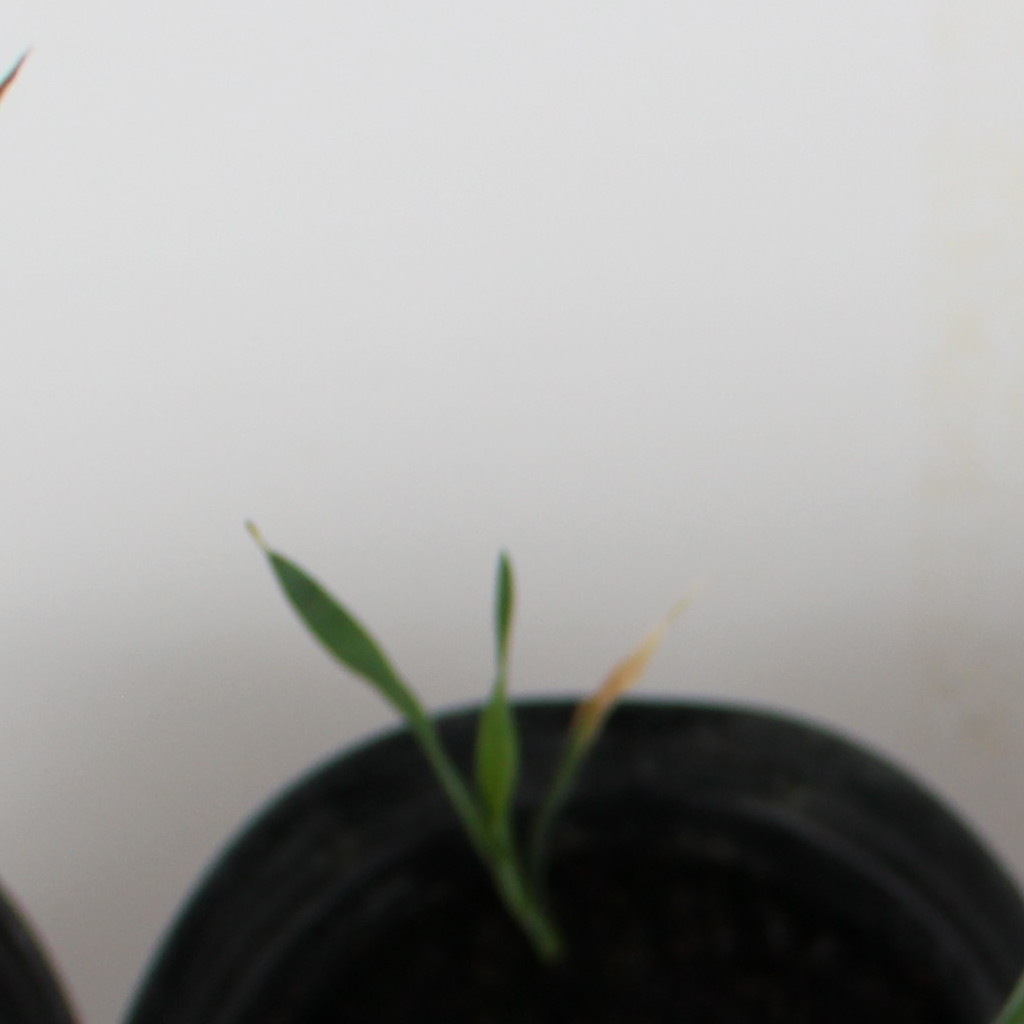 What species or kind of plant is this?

Avena sterilis
